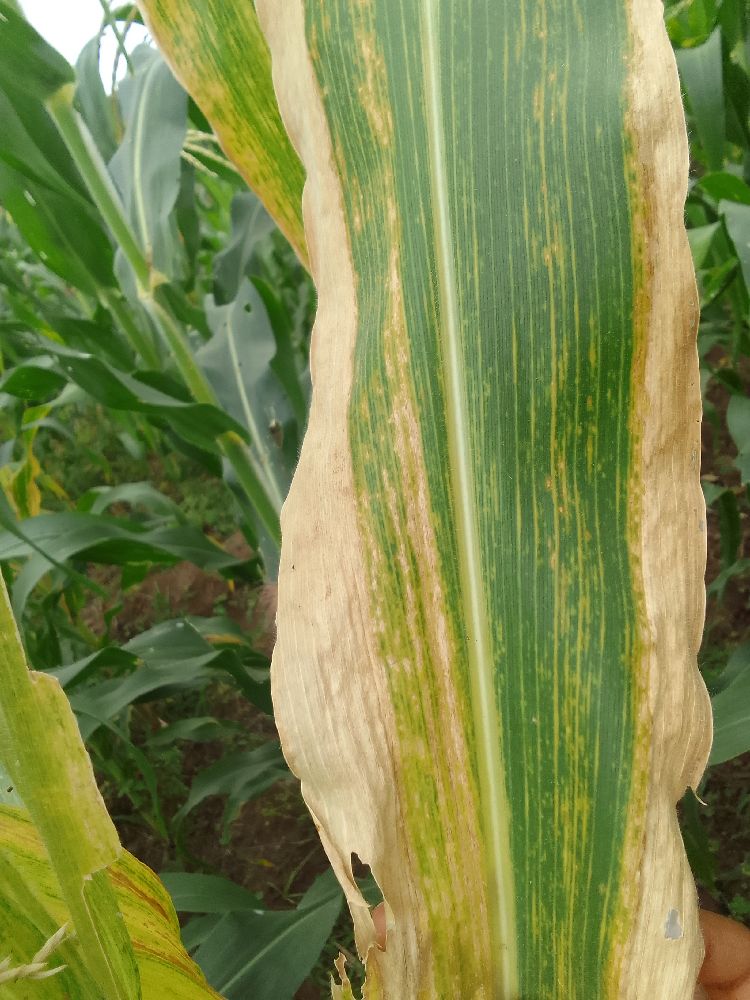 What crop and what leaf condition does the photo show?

maize, maize lethal necrosis
